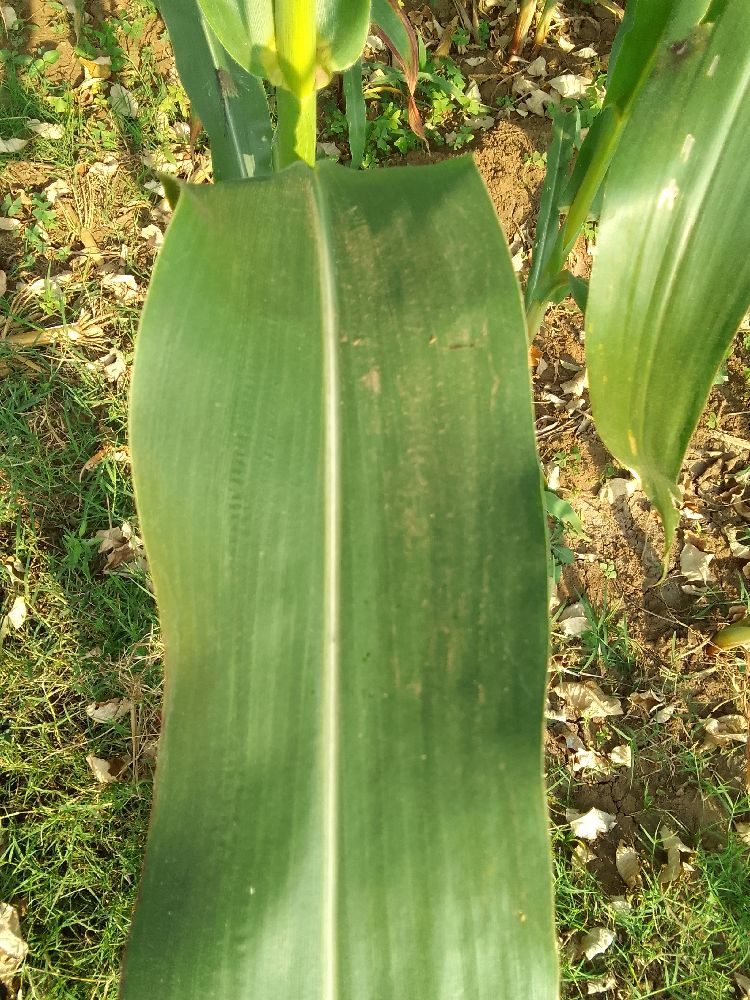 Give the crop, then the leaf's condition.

maize, healthy
